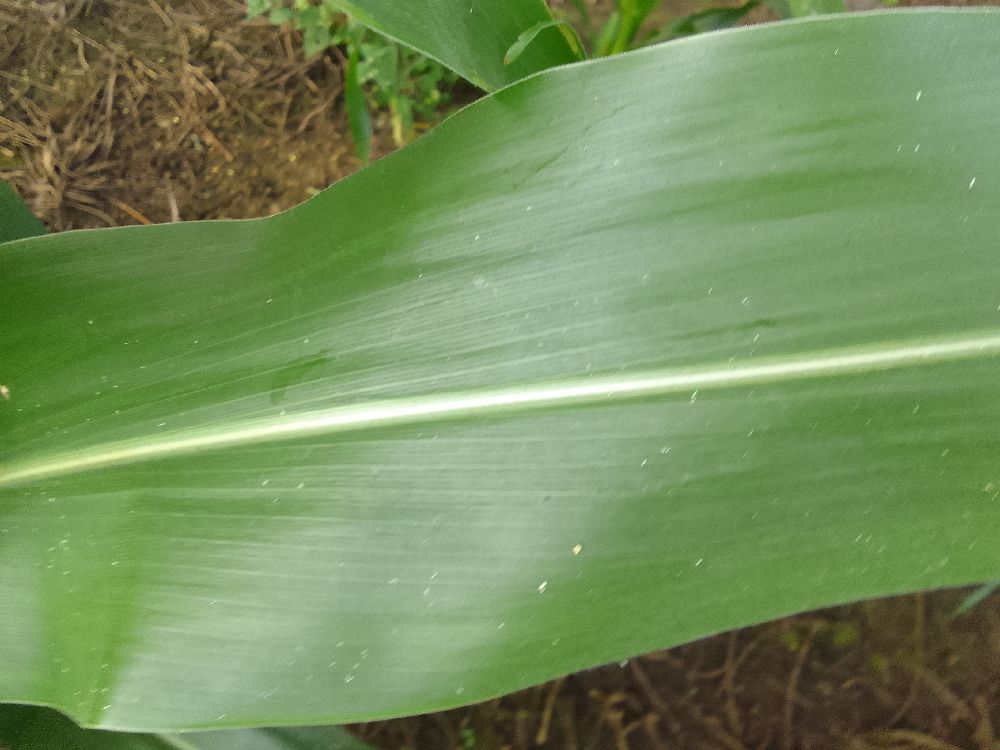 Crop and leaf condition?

maize, healthy
